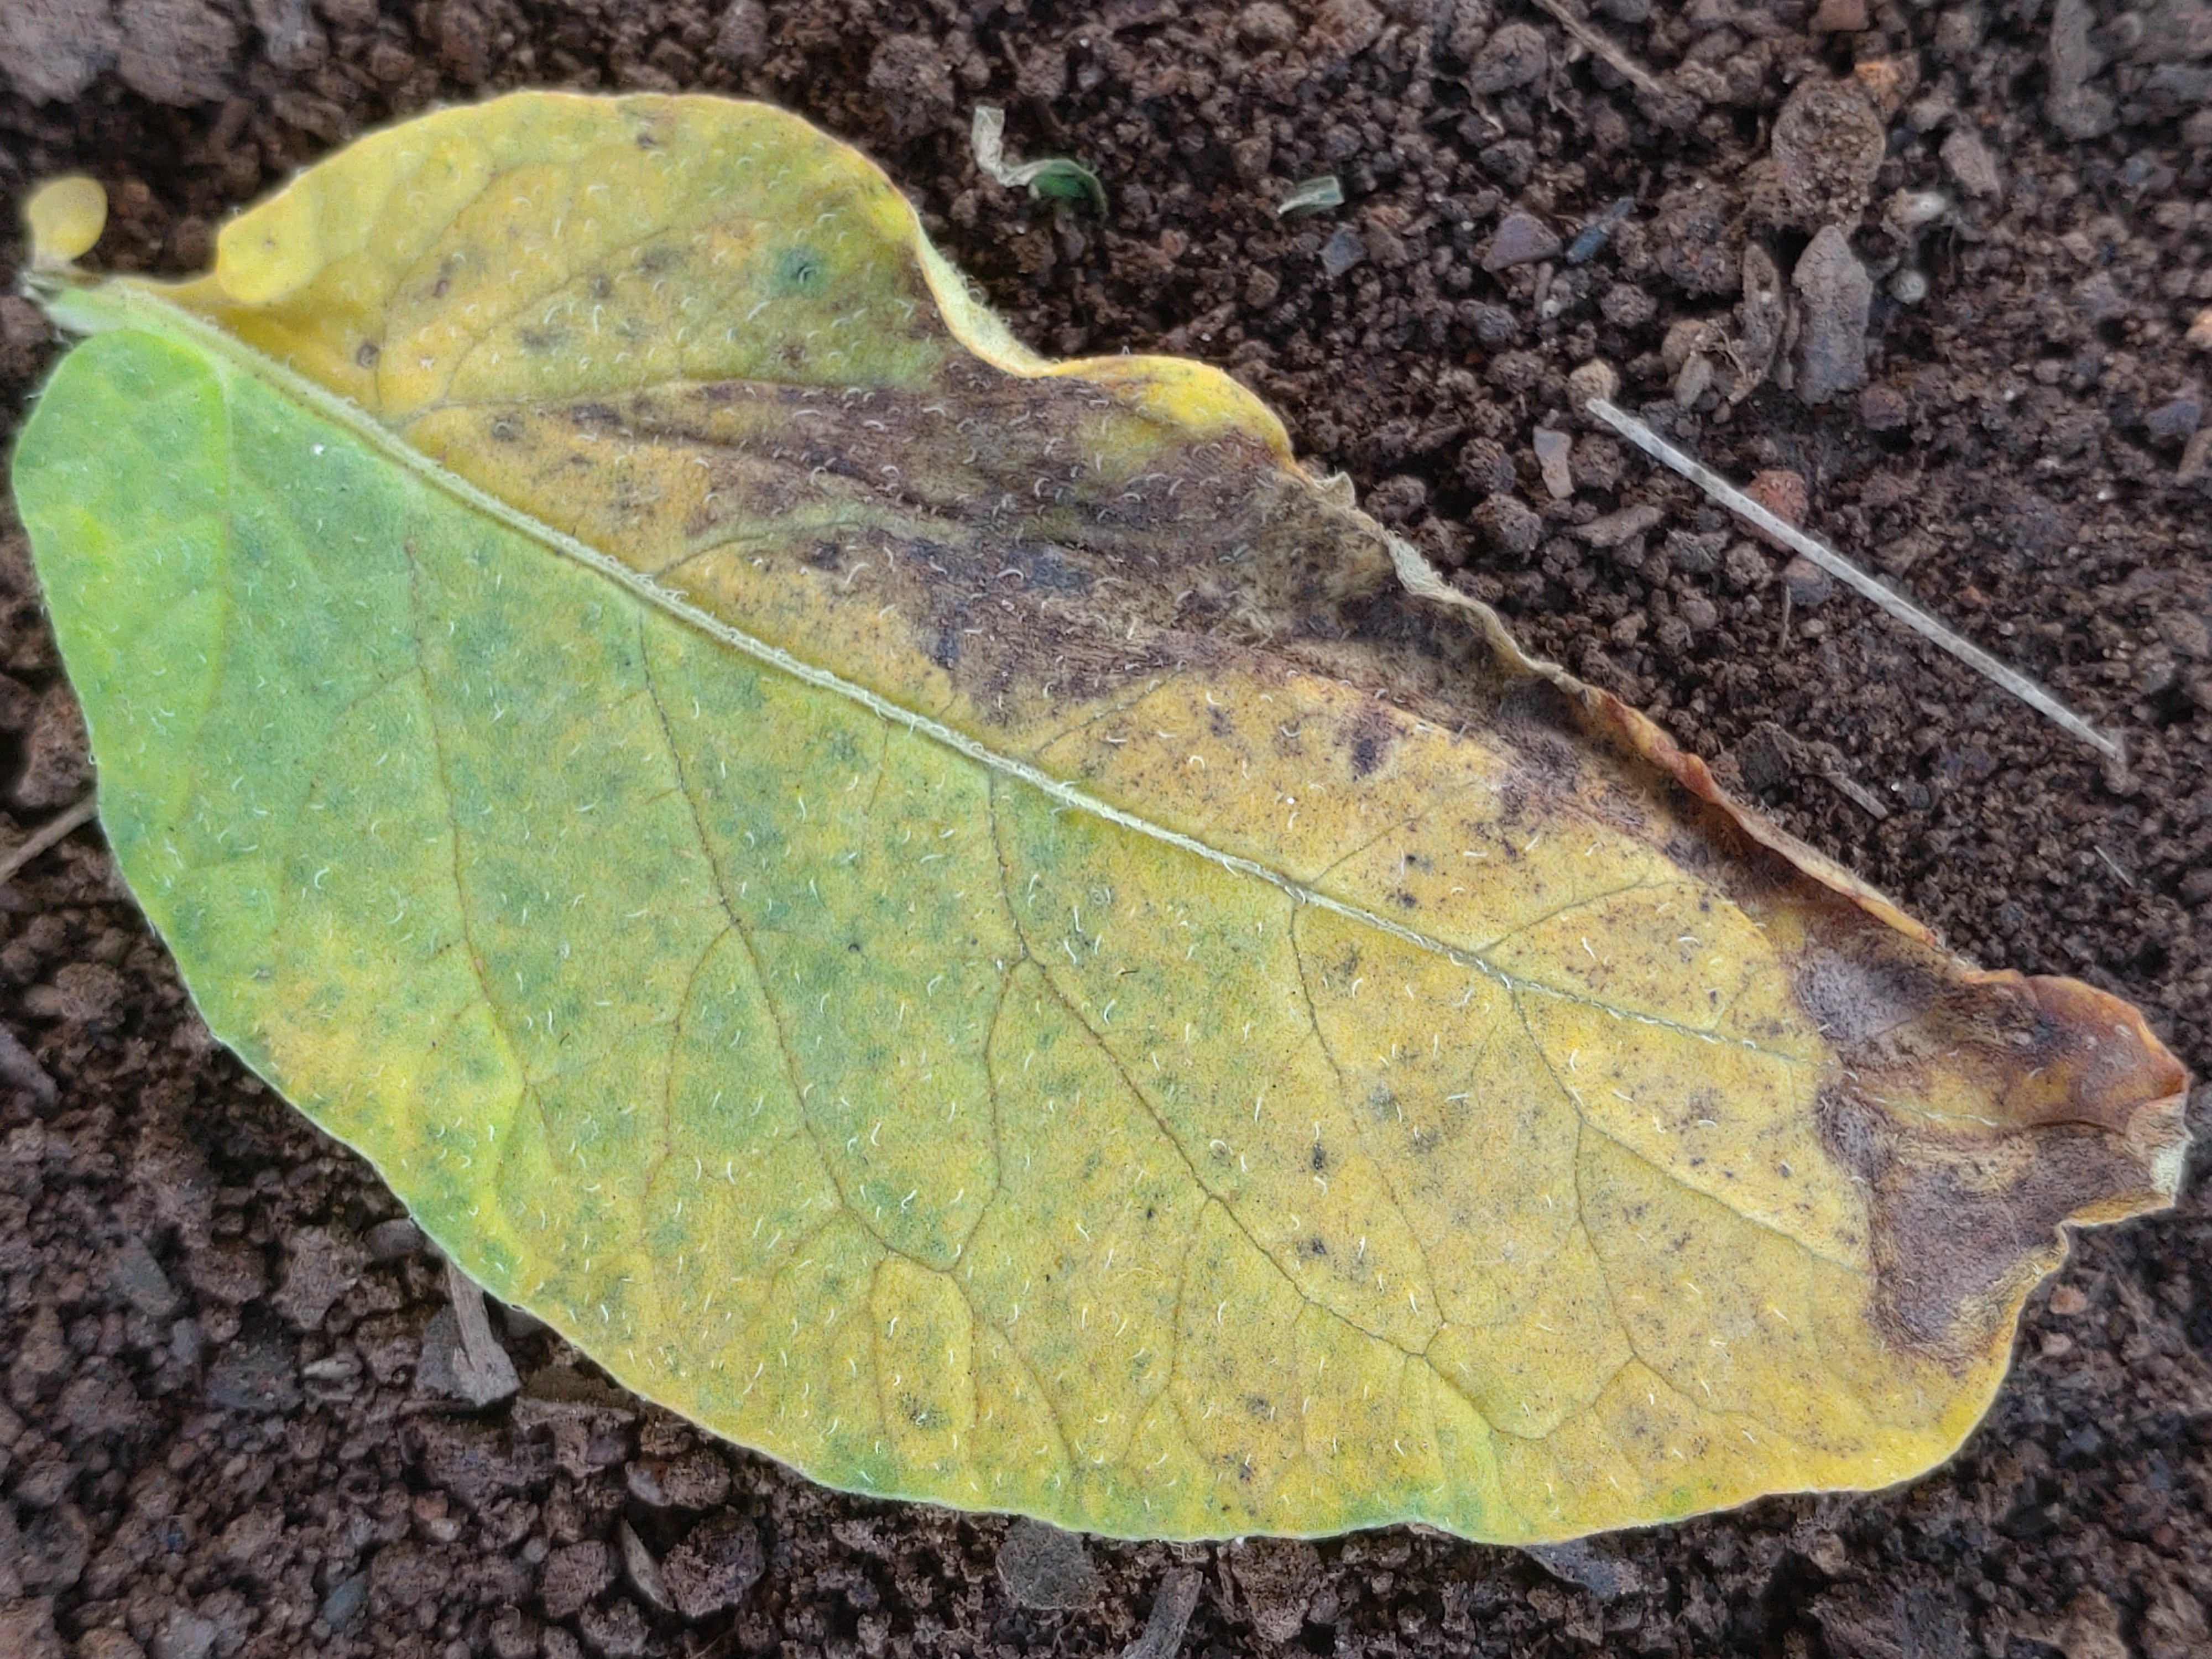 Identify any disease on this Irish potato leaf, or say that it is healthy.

late blight
